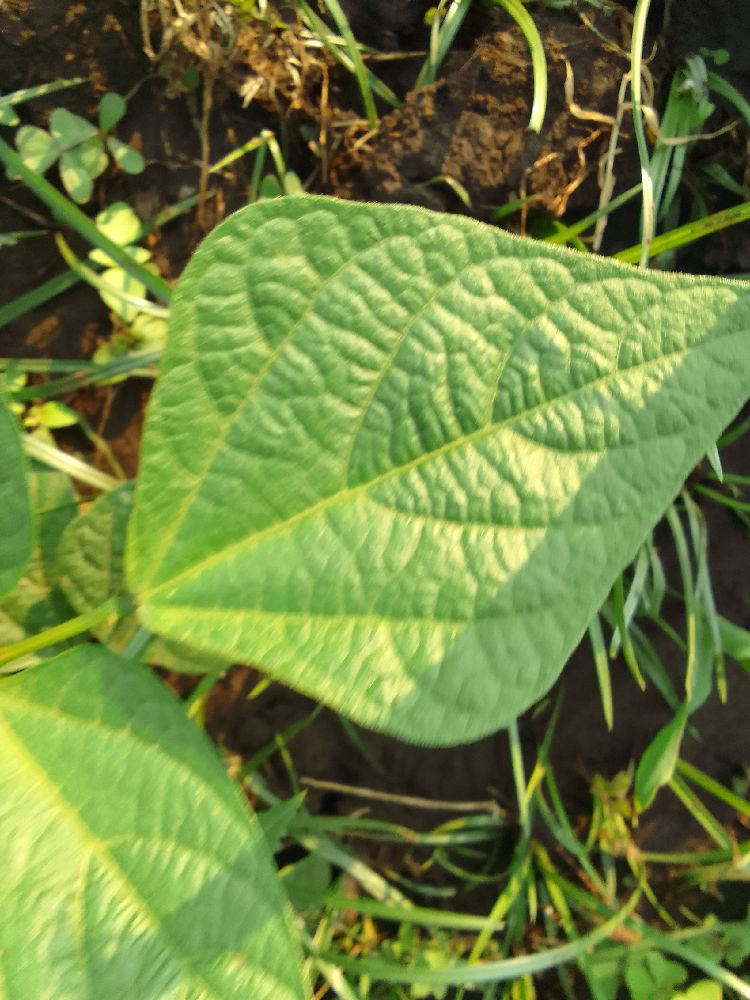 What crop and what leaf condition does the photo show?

common bean, healthy
